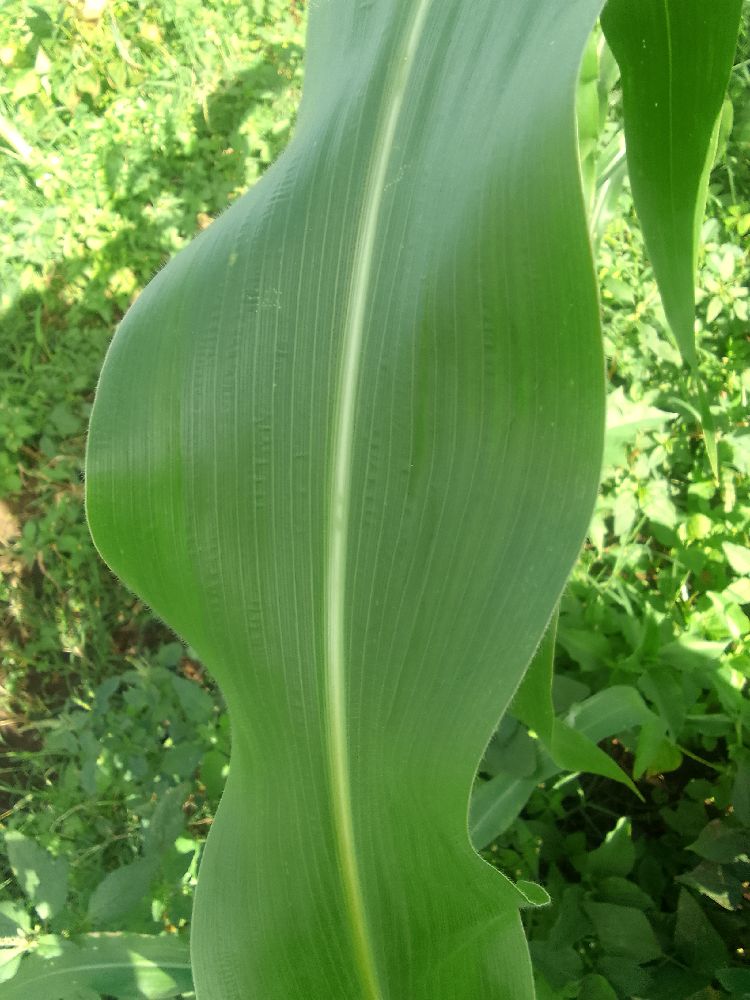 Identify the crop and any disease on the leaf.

maize, healthy
